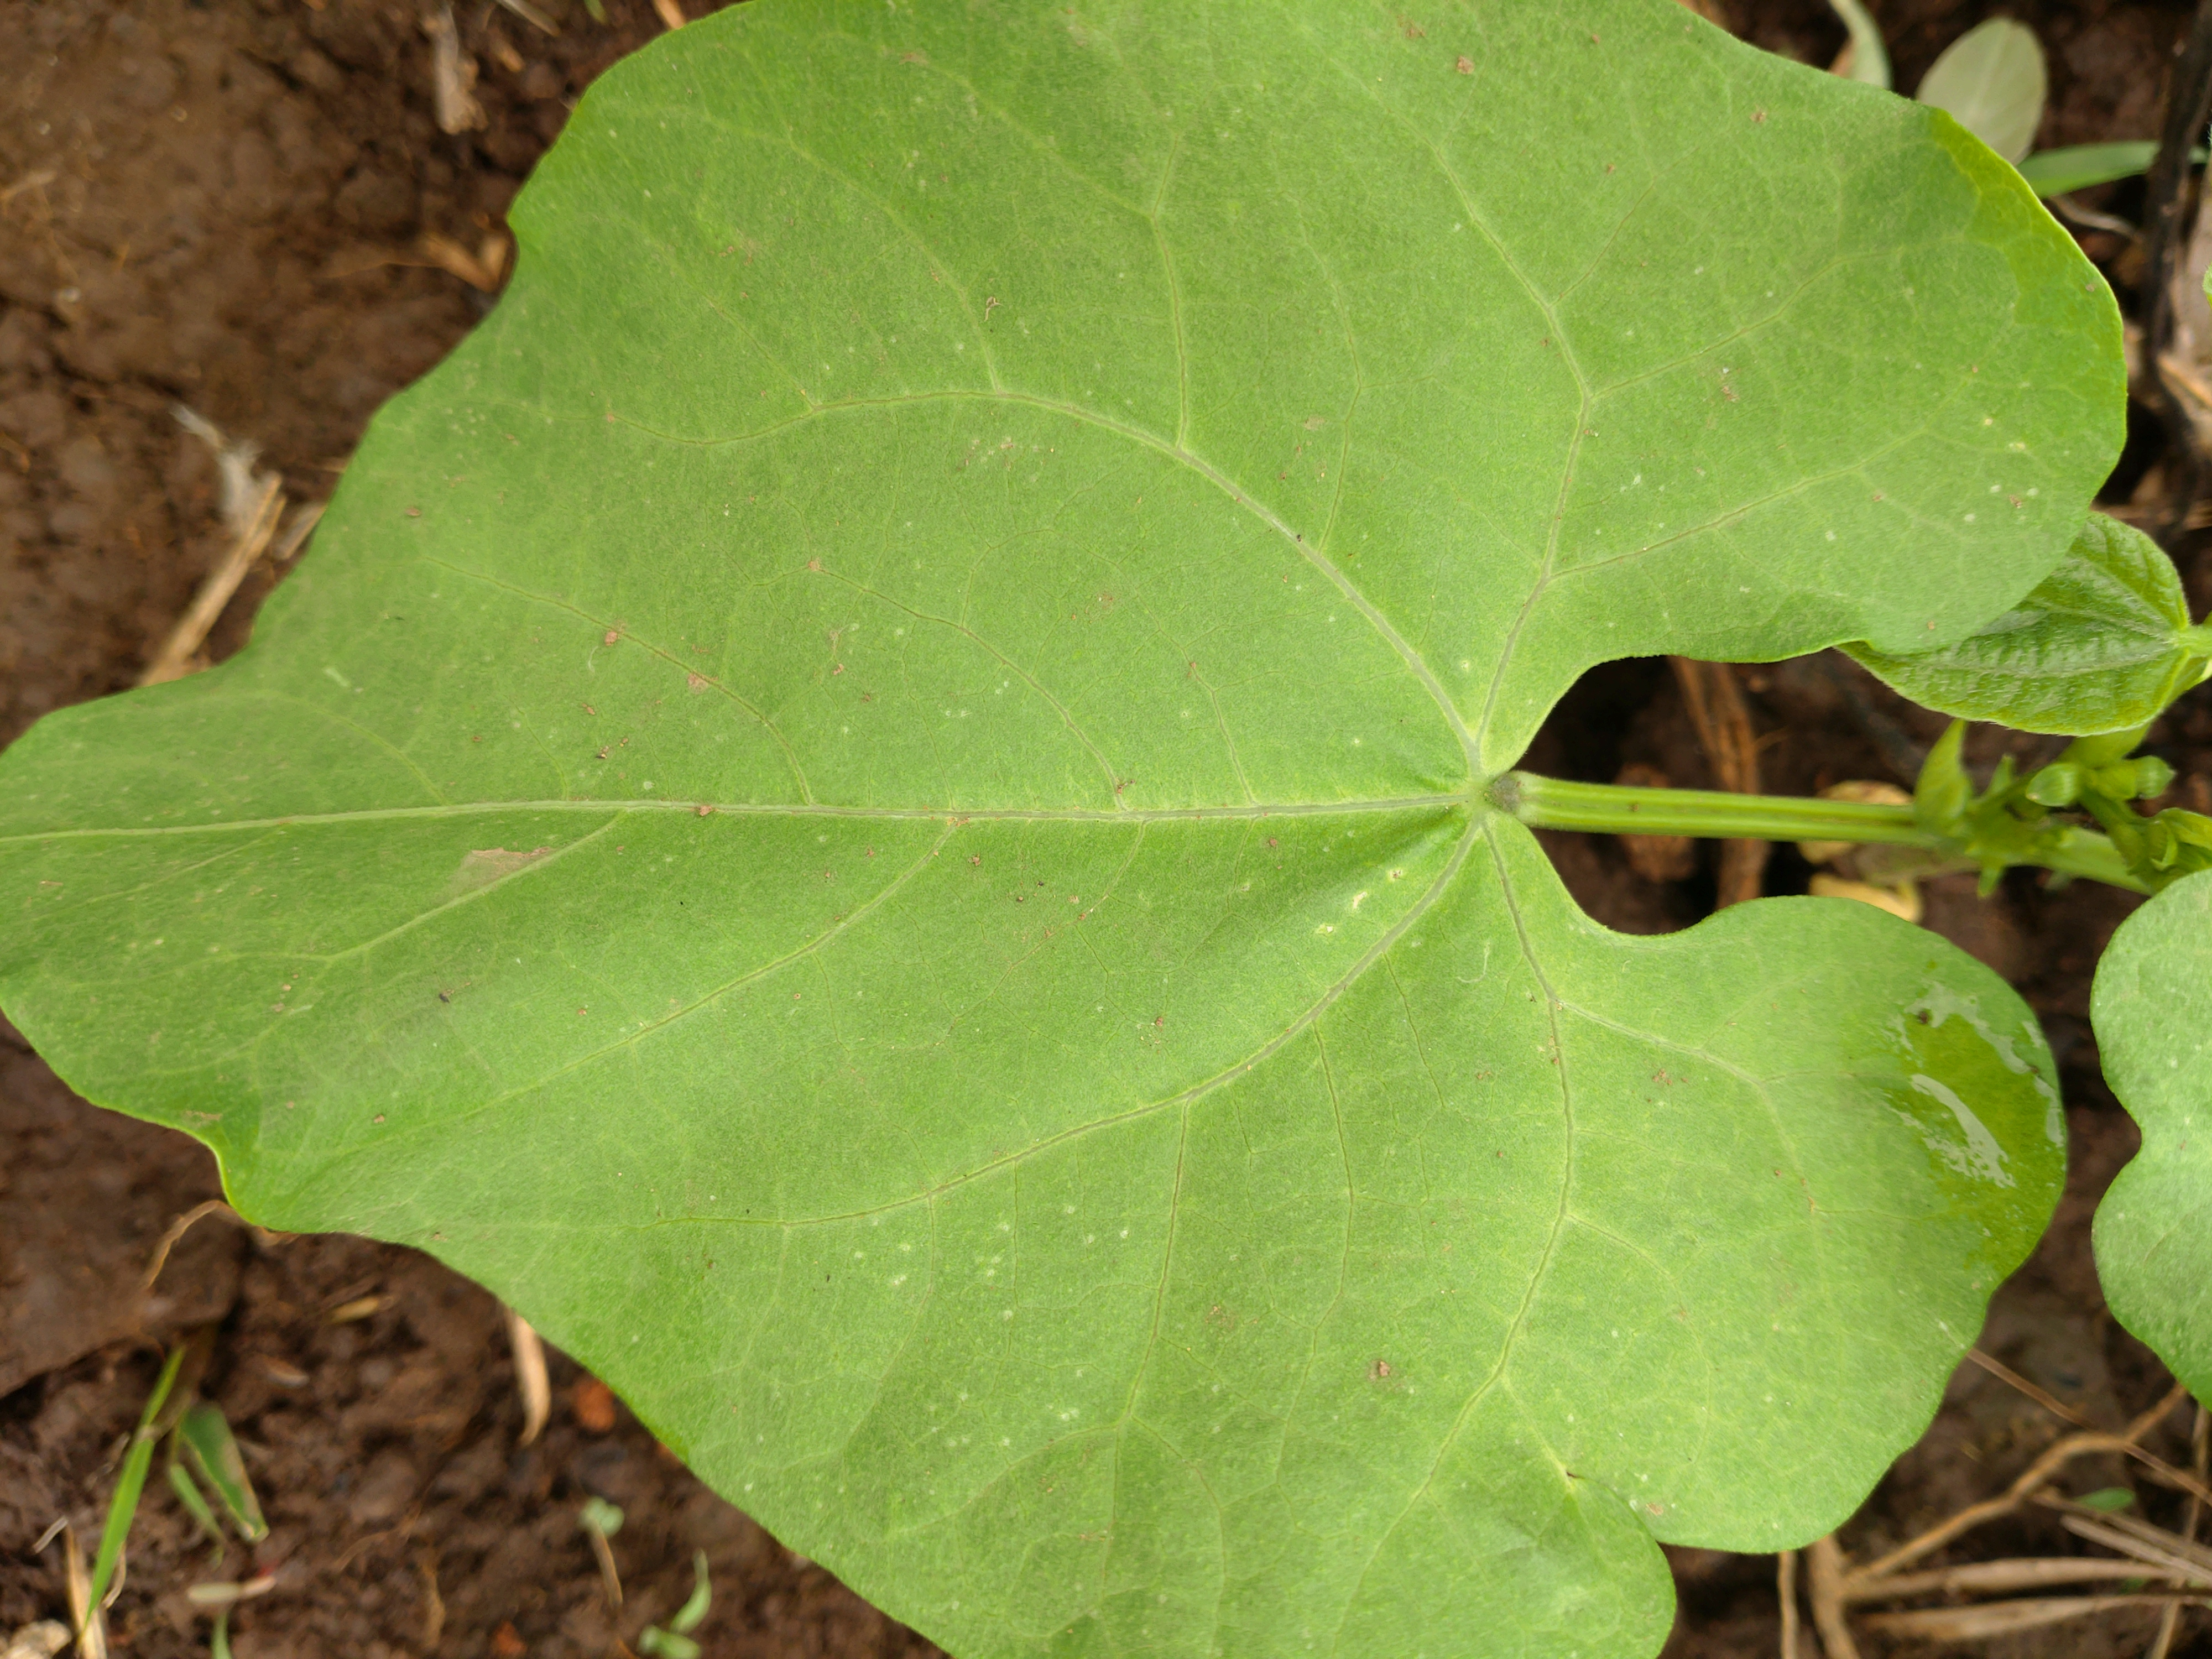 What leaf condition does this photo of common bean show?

healthy
